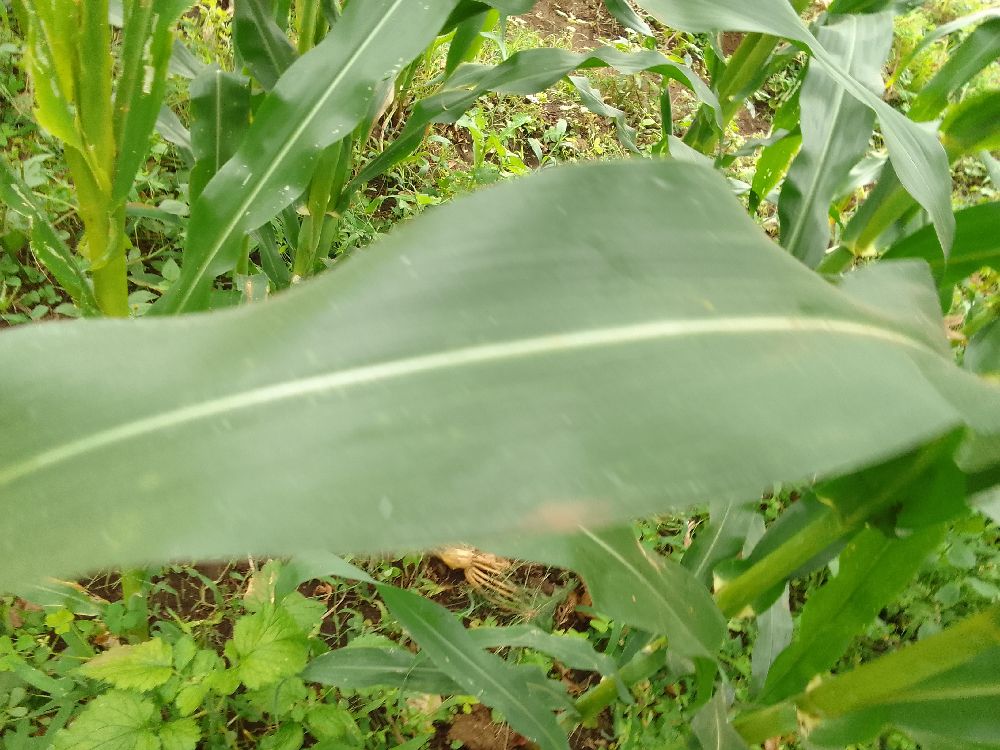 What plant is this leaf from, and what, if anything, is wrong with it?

maize, healthy
